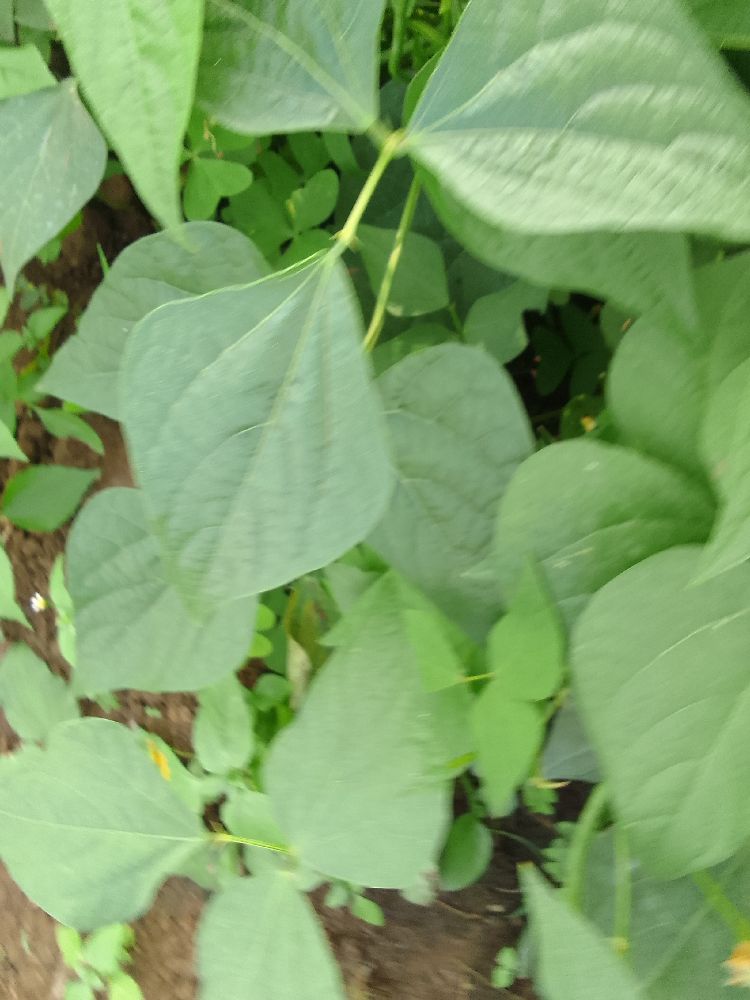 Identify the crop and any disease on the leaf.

common bean, healthy
